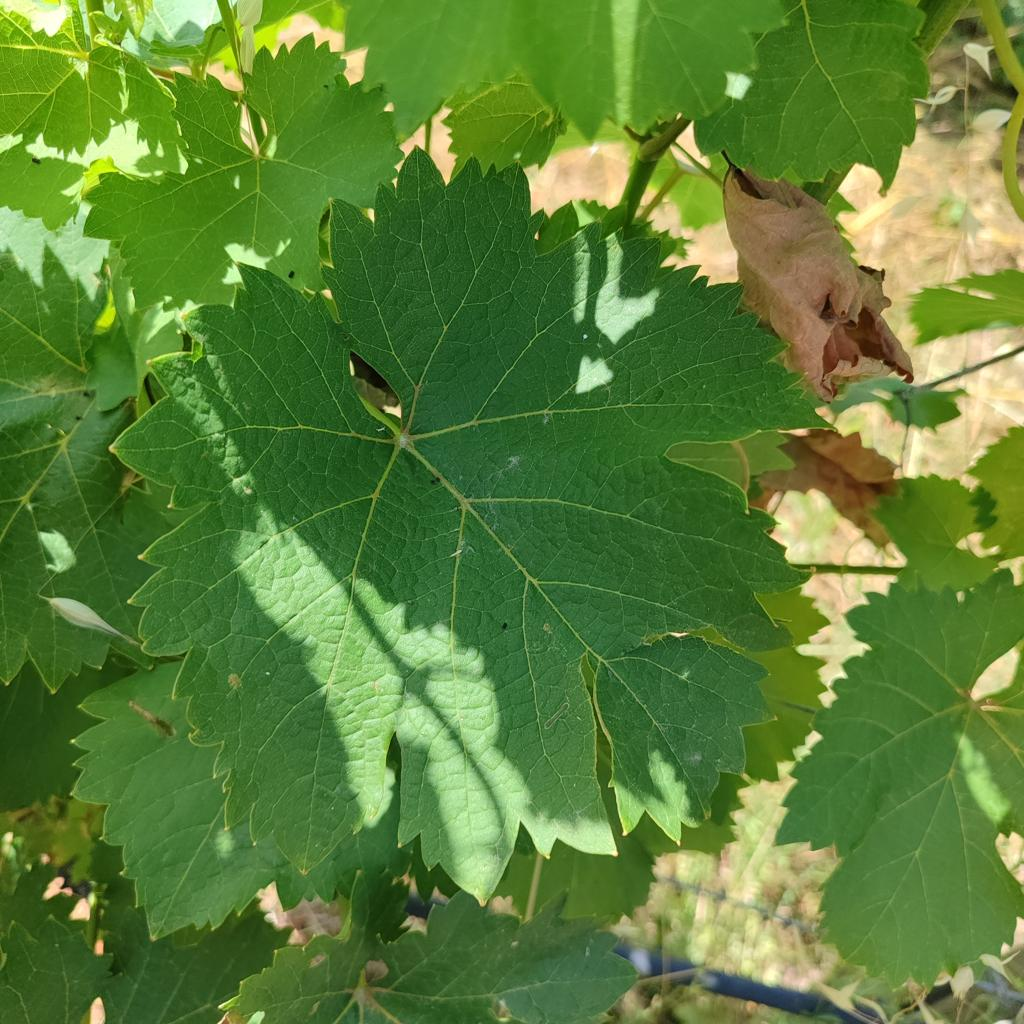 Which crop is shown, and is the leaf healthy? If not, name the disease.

grapevine, healthy
